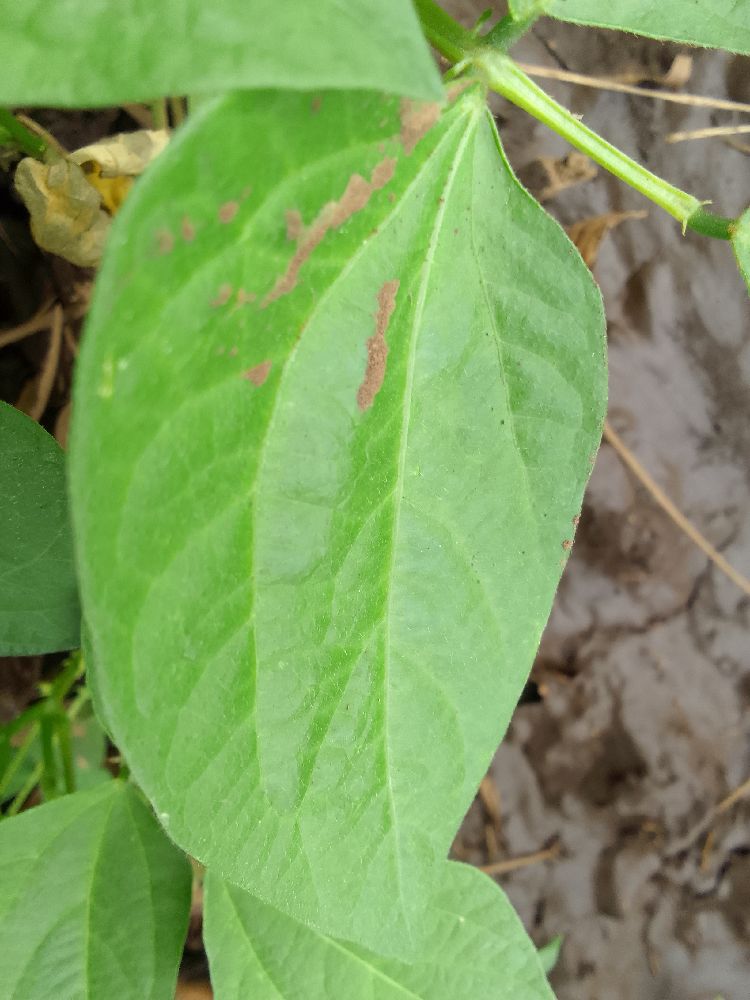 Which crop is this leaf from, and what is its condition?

common bean, healthy
